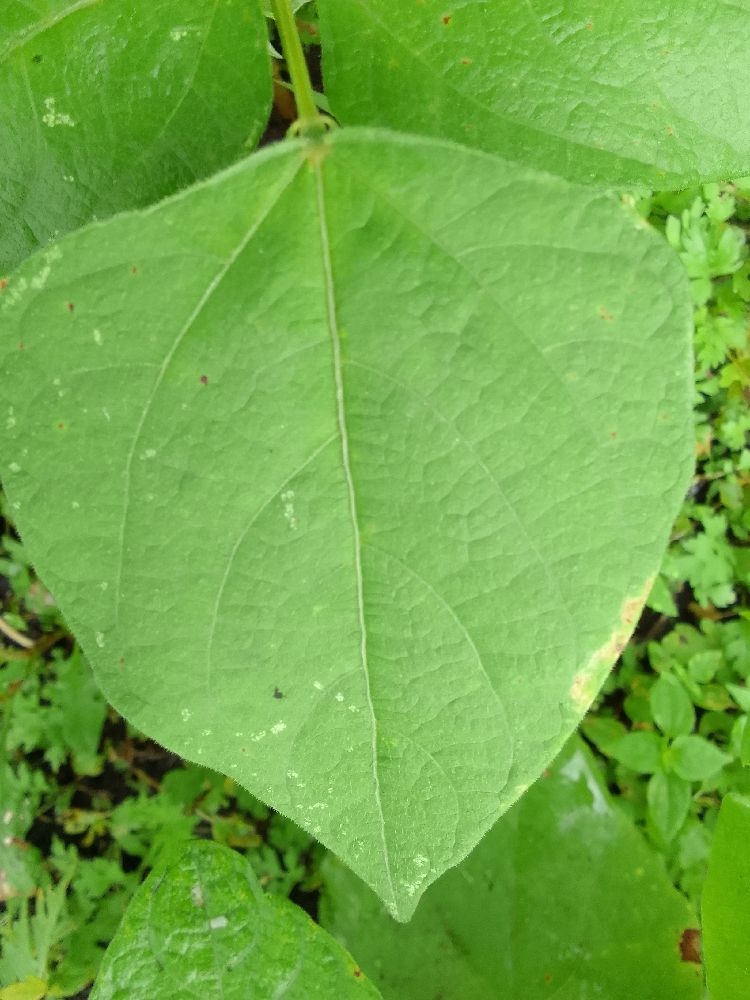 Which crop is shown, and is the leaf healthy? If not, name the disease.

common bean, healthy
